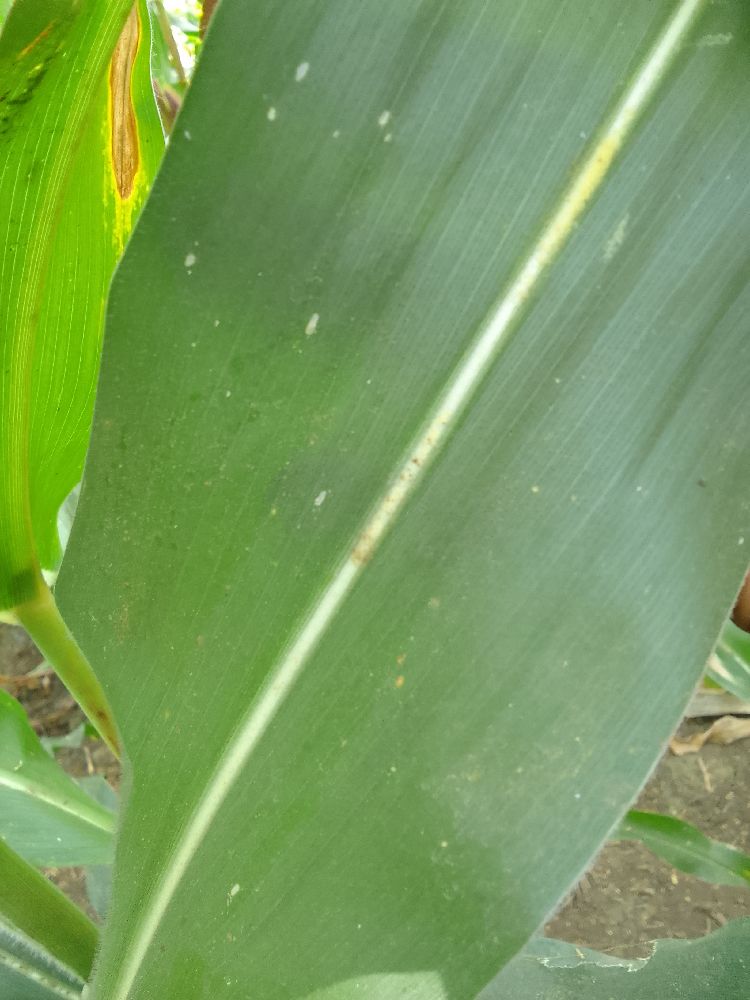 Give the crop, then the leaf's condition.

maize, healthy
